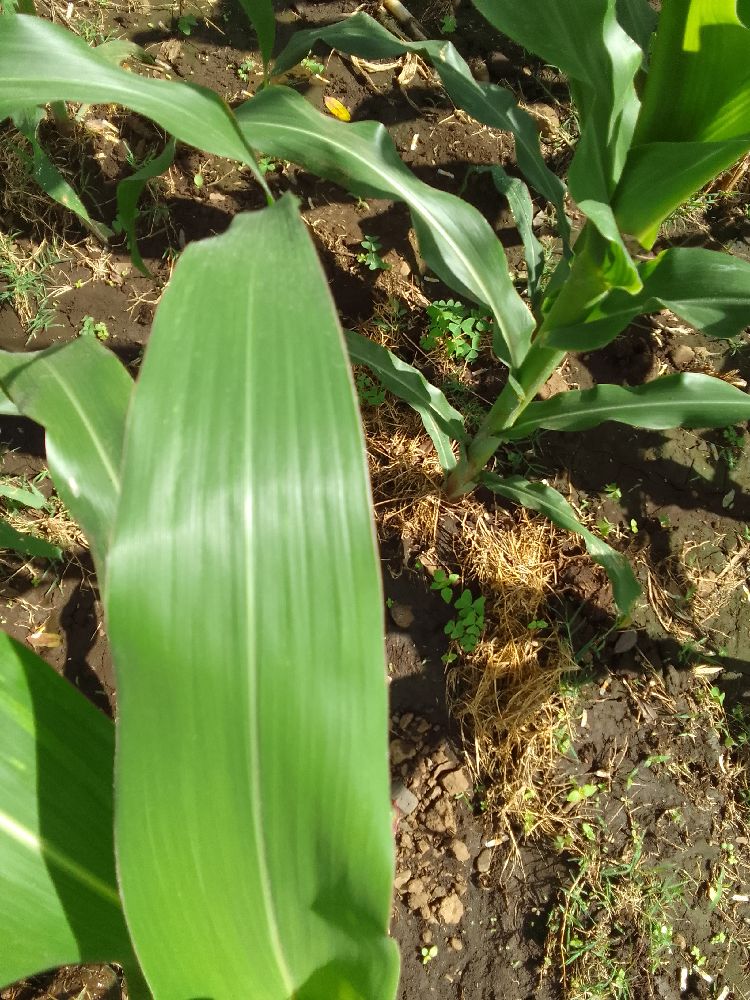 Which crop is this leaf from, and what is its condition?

maize, healthy
